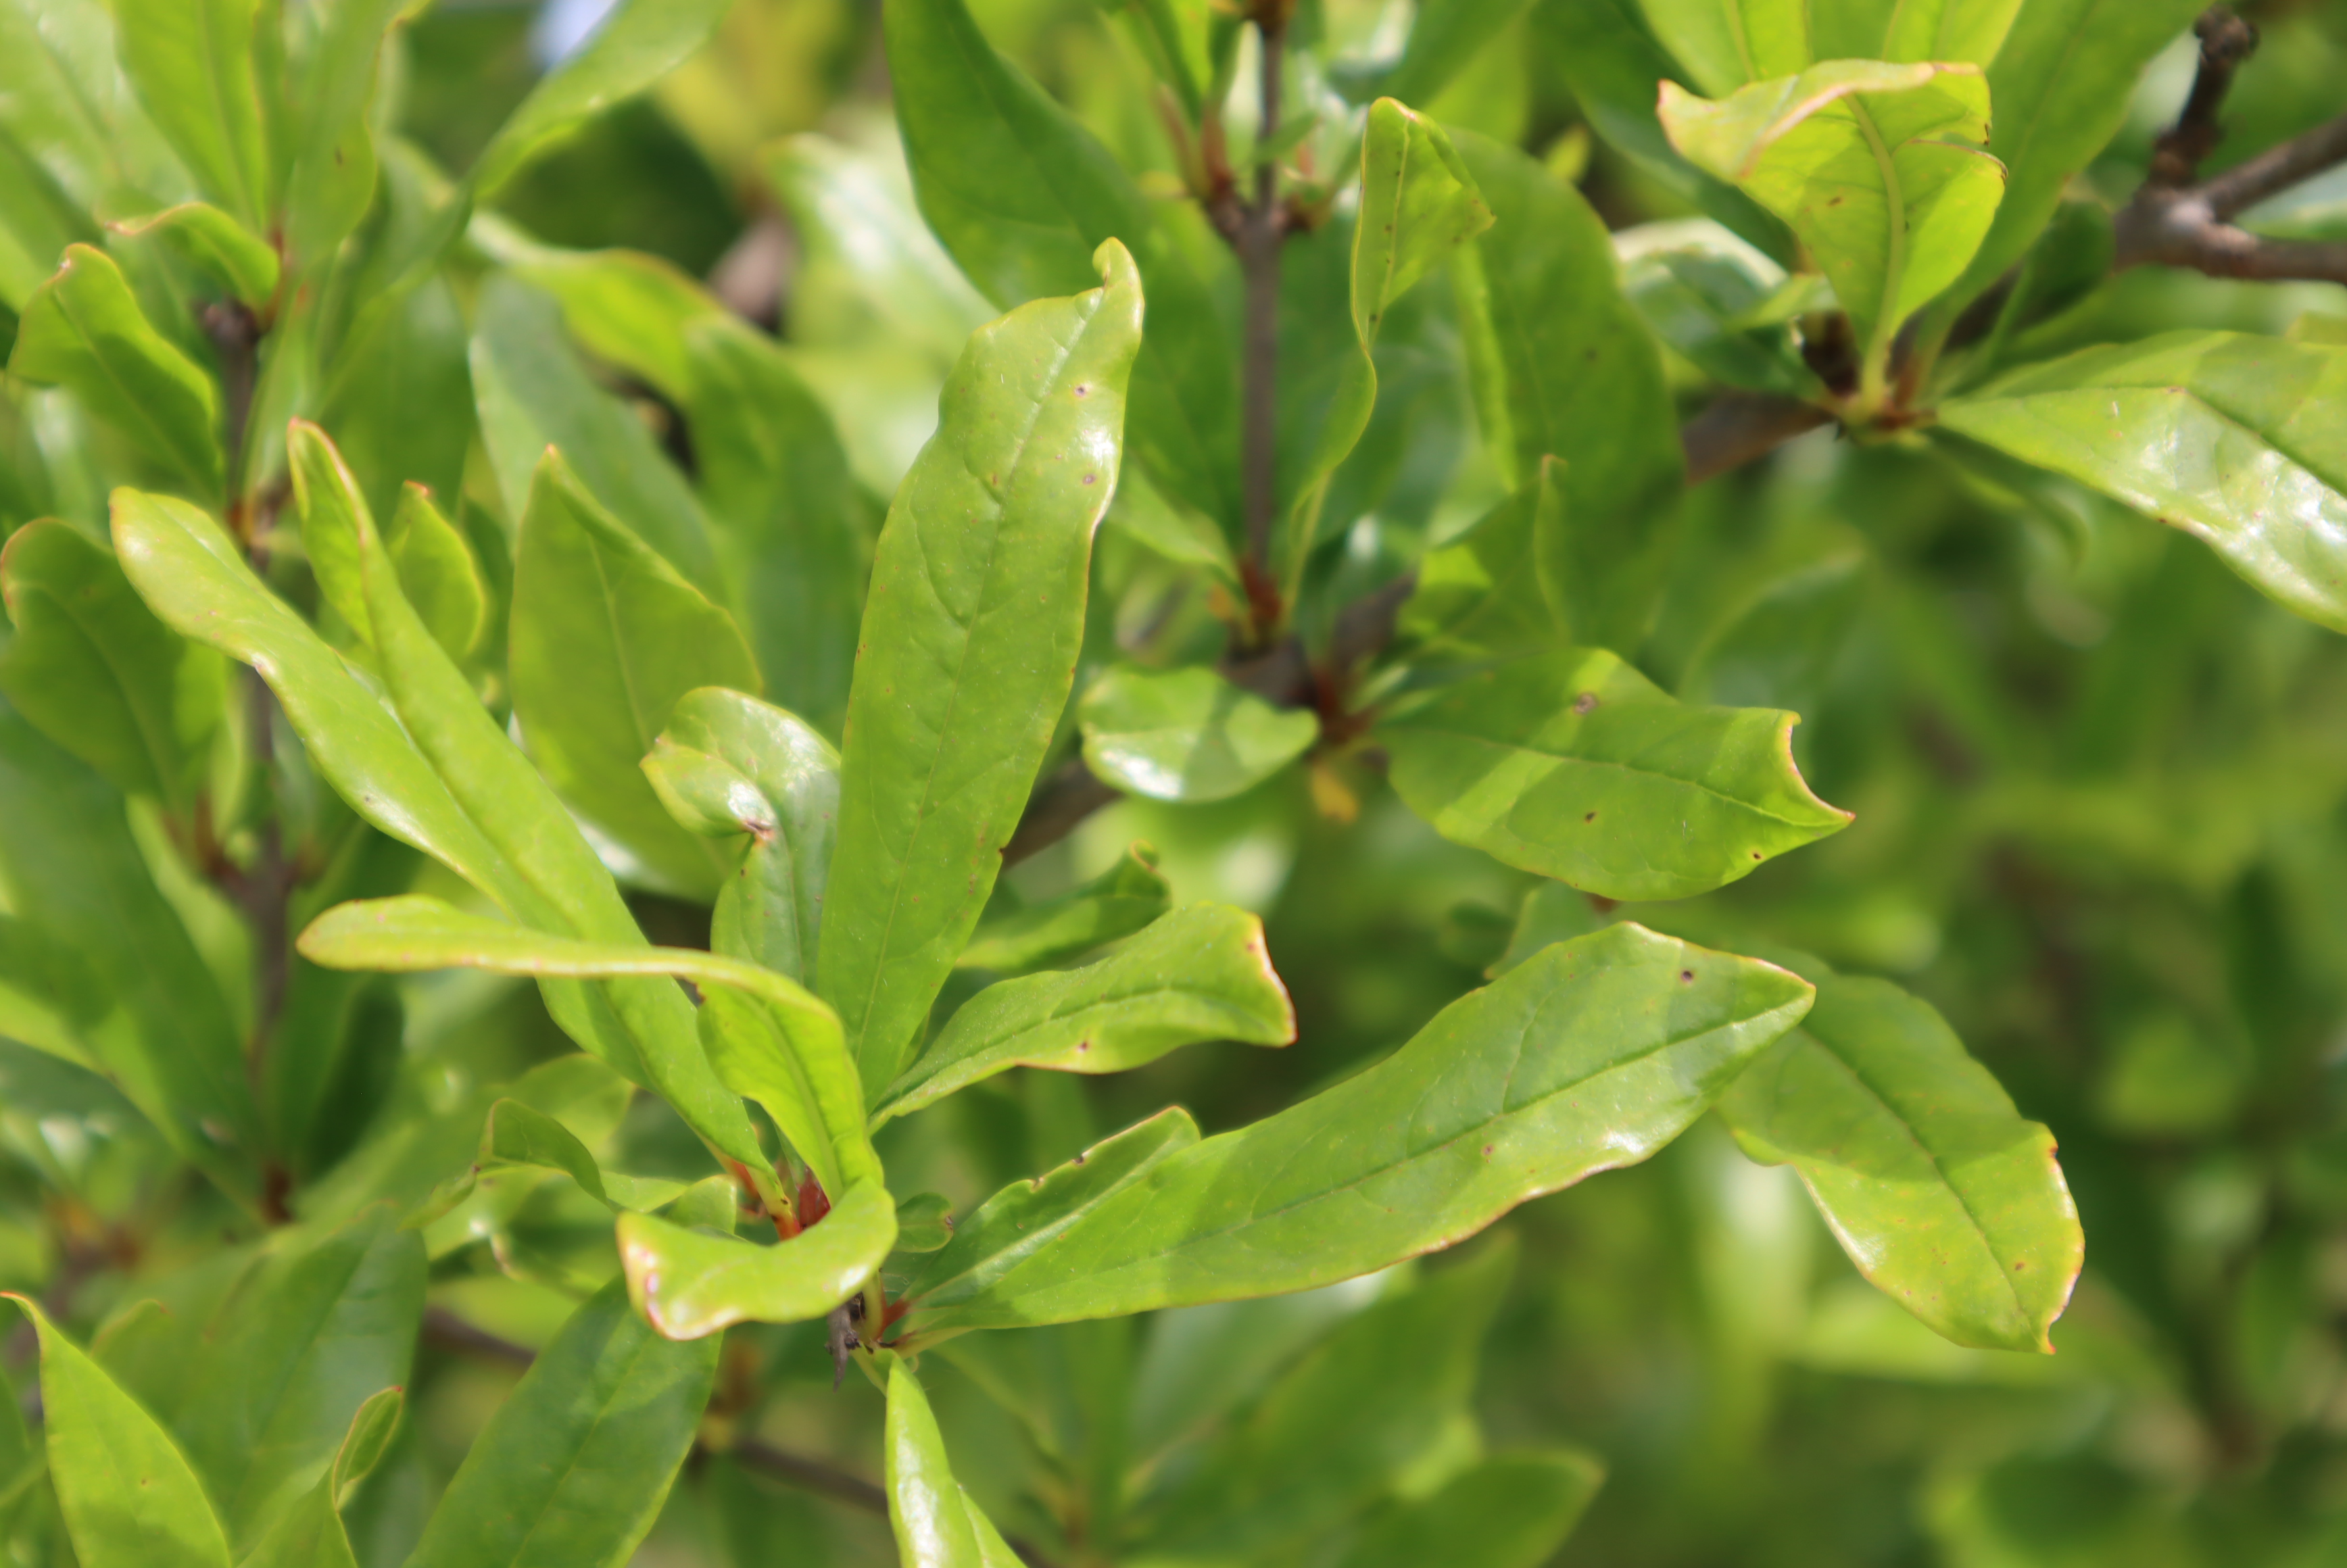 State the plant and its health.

pomegranate, aphids, coniella granati
